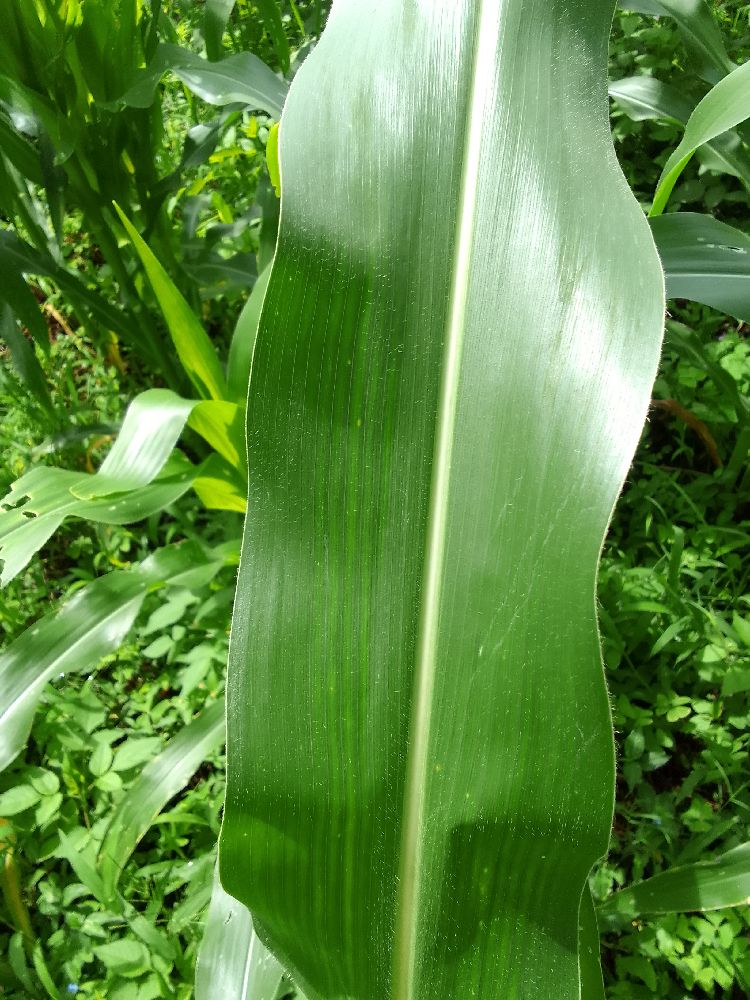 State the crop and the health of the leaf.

maize, healthy
